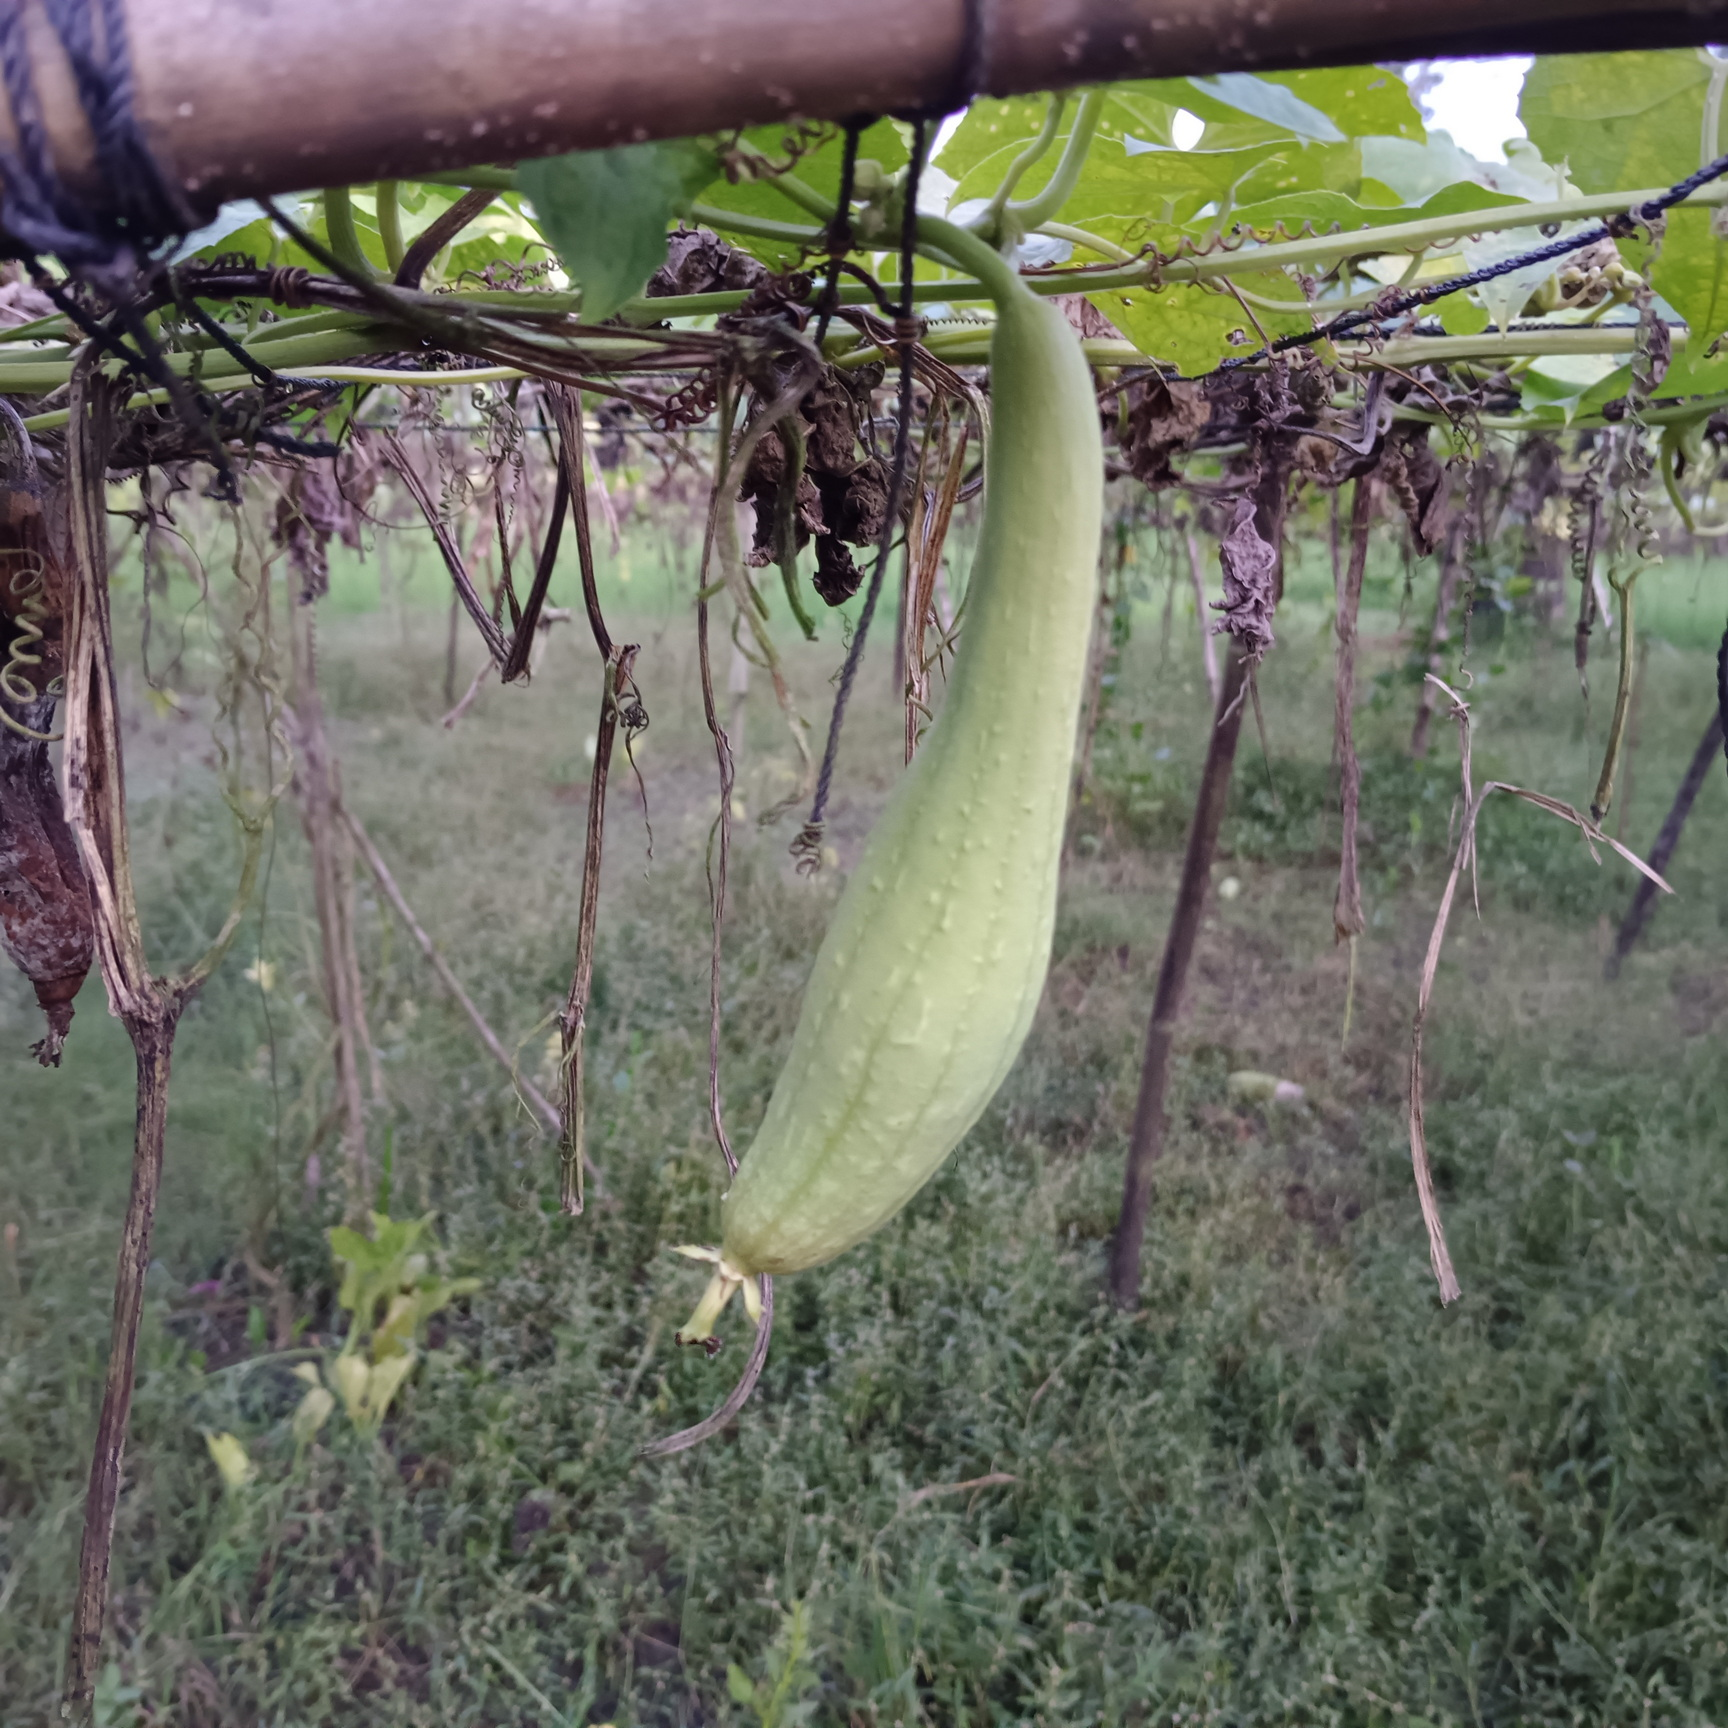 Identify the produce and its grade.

luffa, fresh
